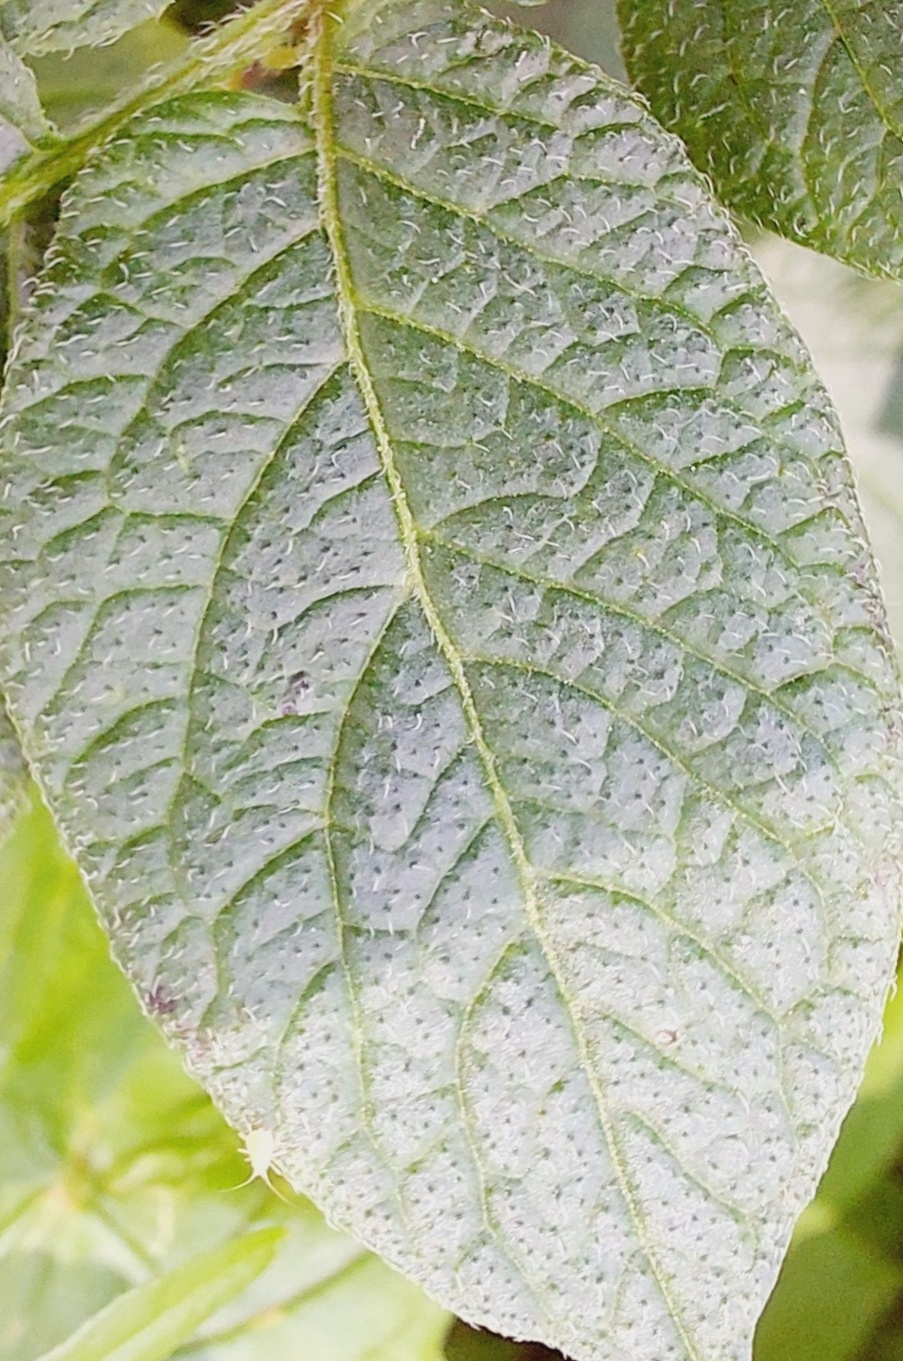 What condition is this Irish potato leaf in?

healthy
